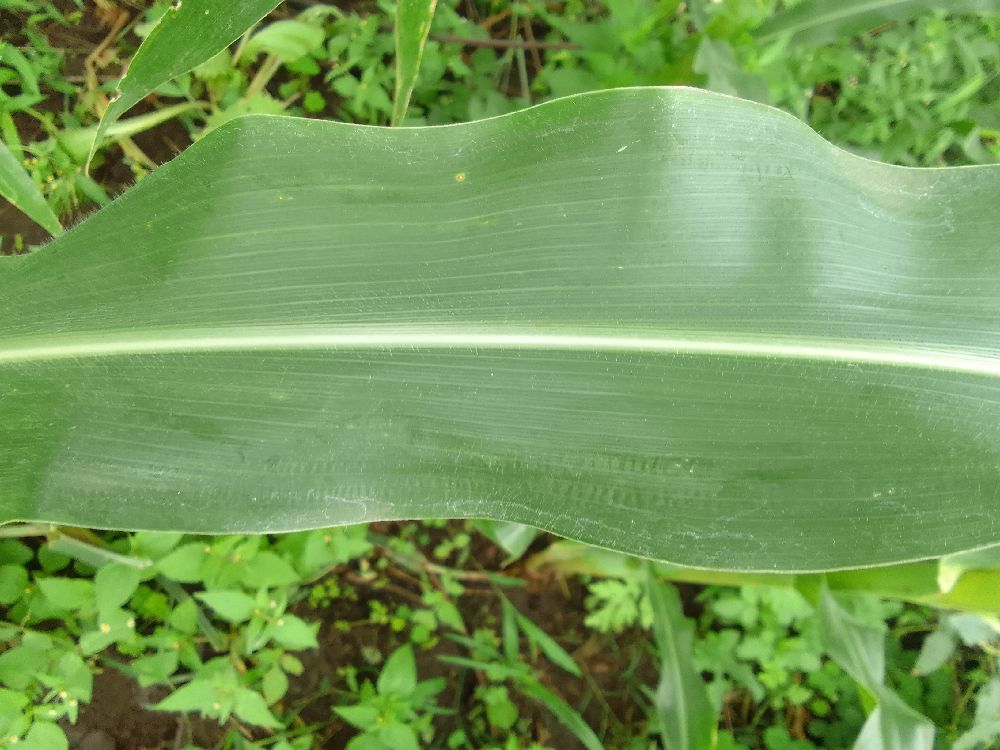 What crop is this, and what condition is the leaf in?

maize, healthy
